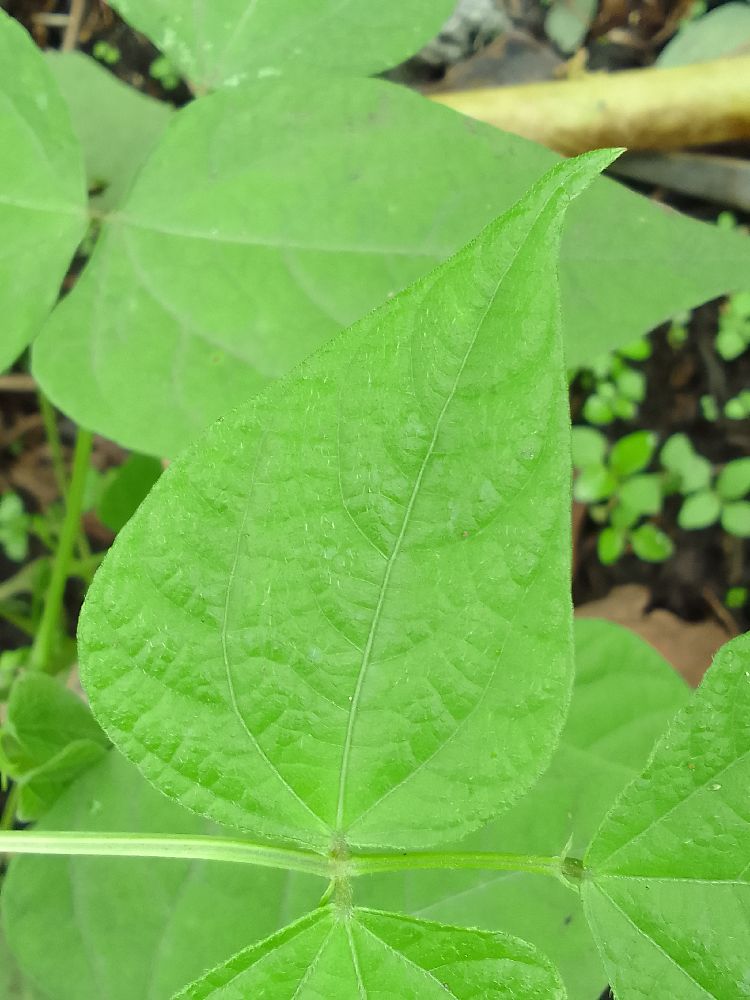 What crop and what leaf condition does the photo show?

common bean, healthy
